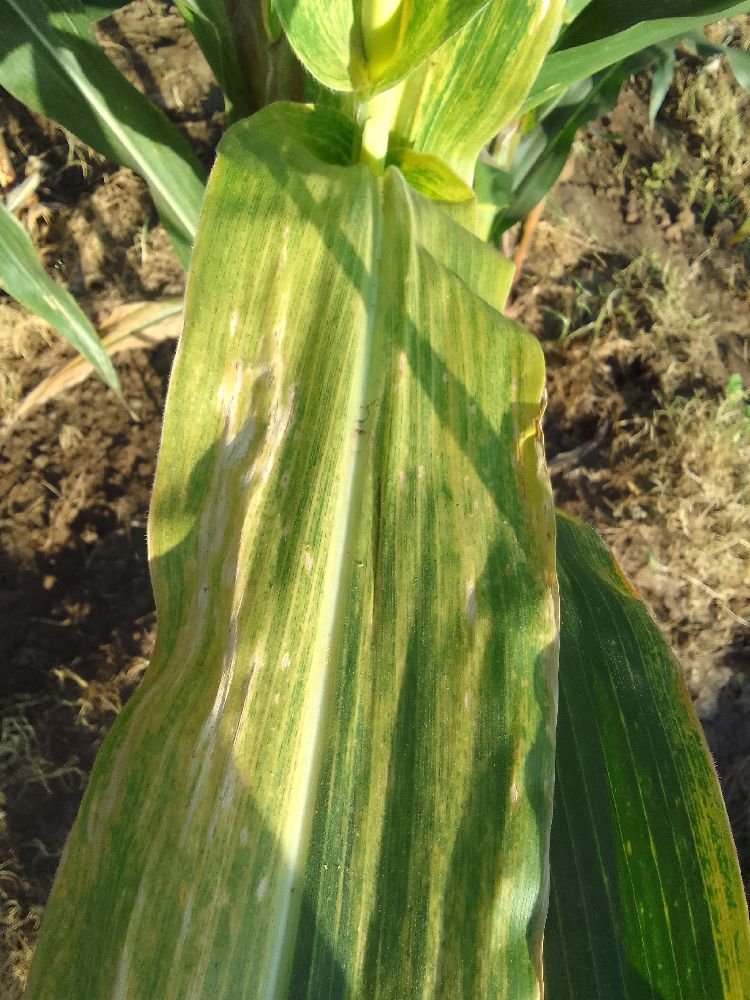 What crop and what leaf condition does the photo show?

maize, maize lethal necrosis
